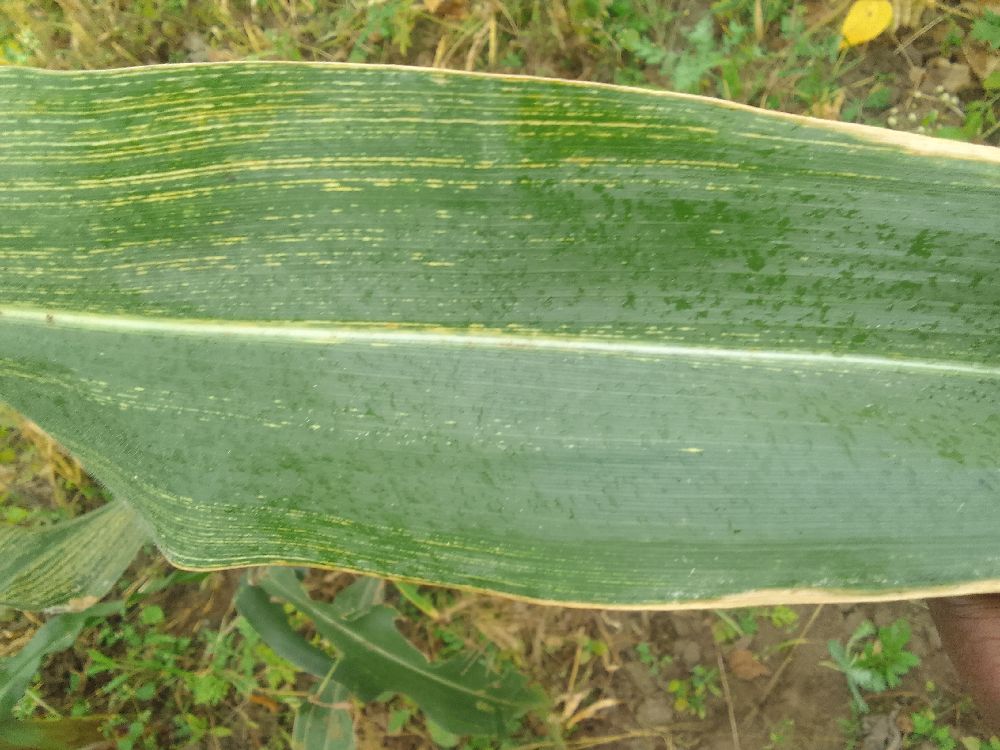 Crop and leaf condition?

maize, maize streak virus
